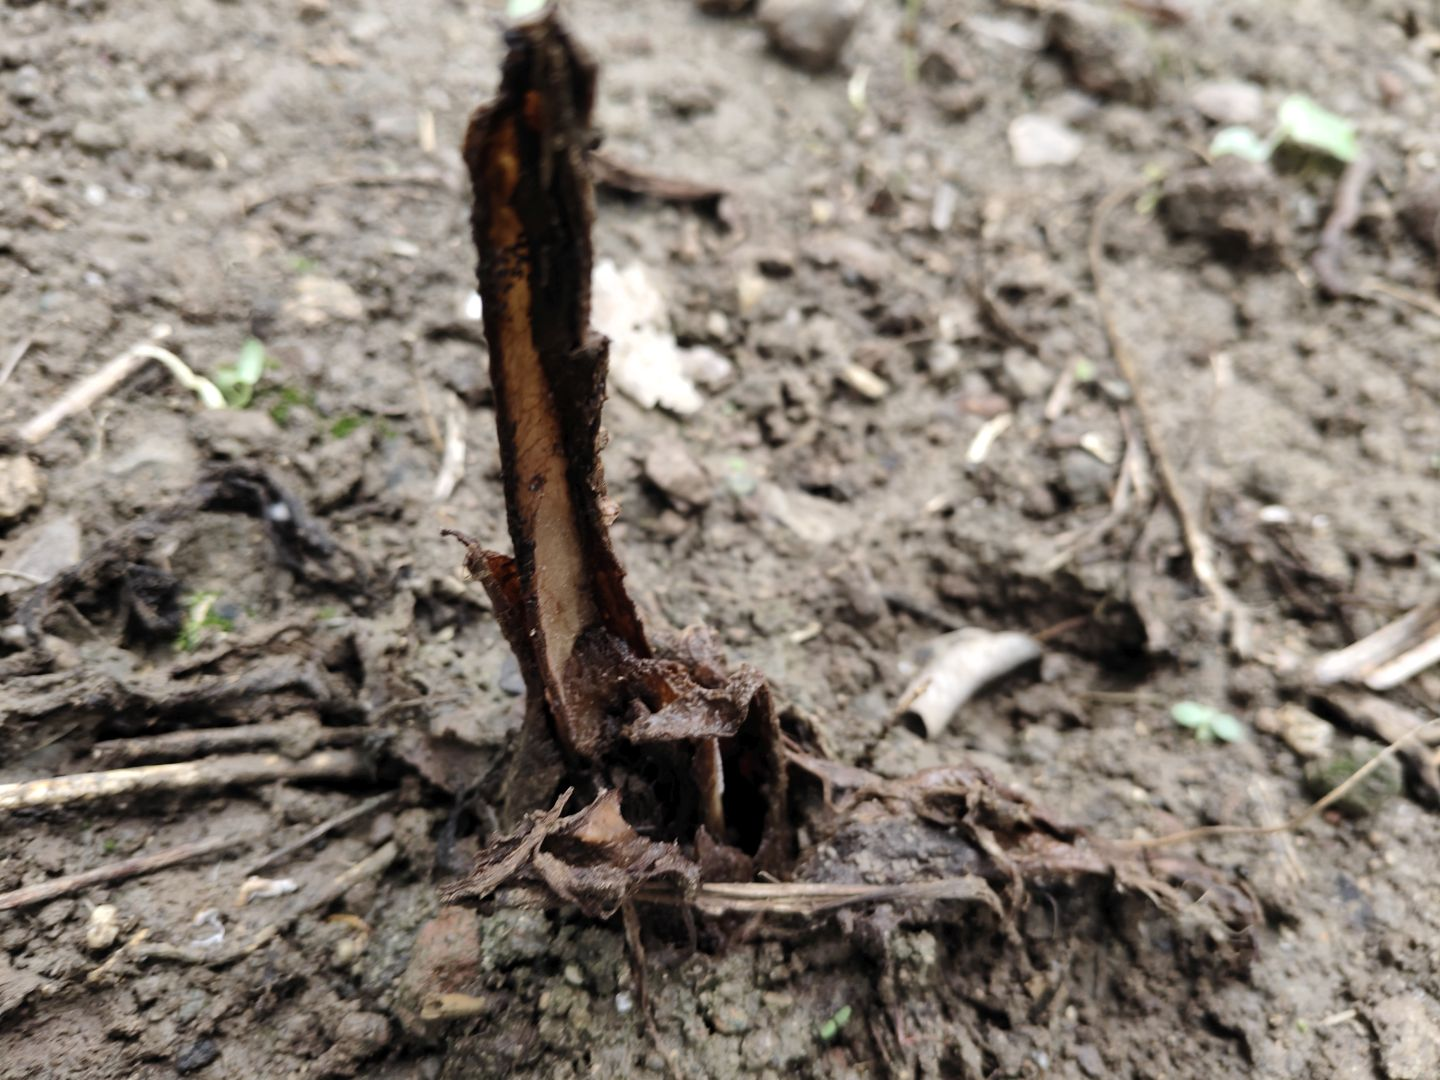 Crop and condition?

taro, root rot
